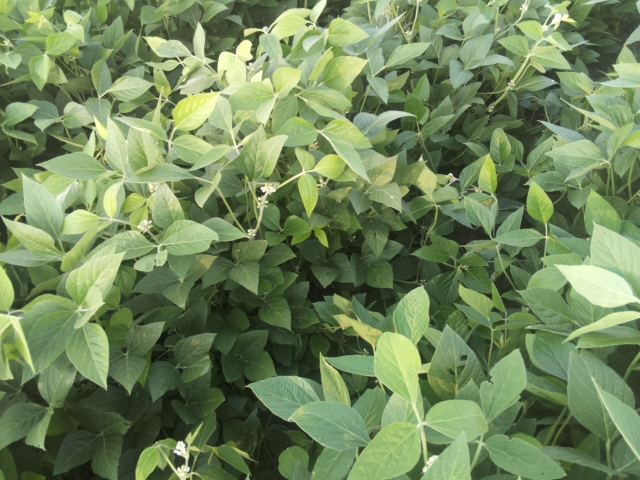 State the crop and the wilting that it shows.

soybean, leaves with no wilting
